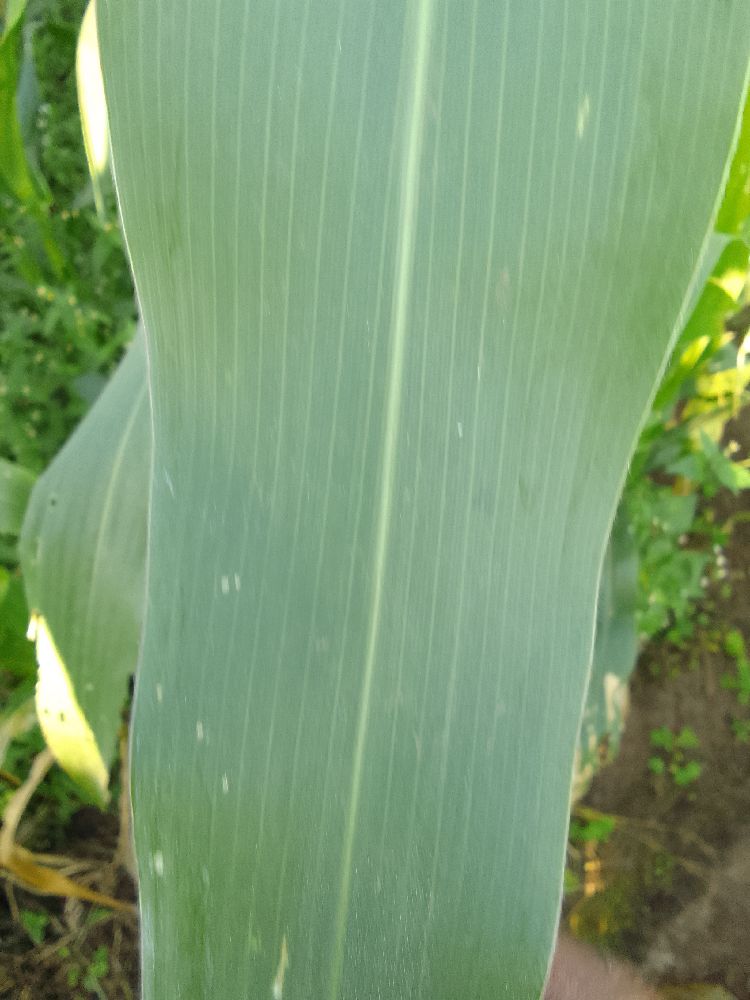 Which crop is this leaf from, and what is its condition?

maize, healthy
